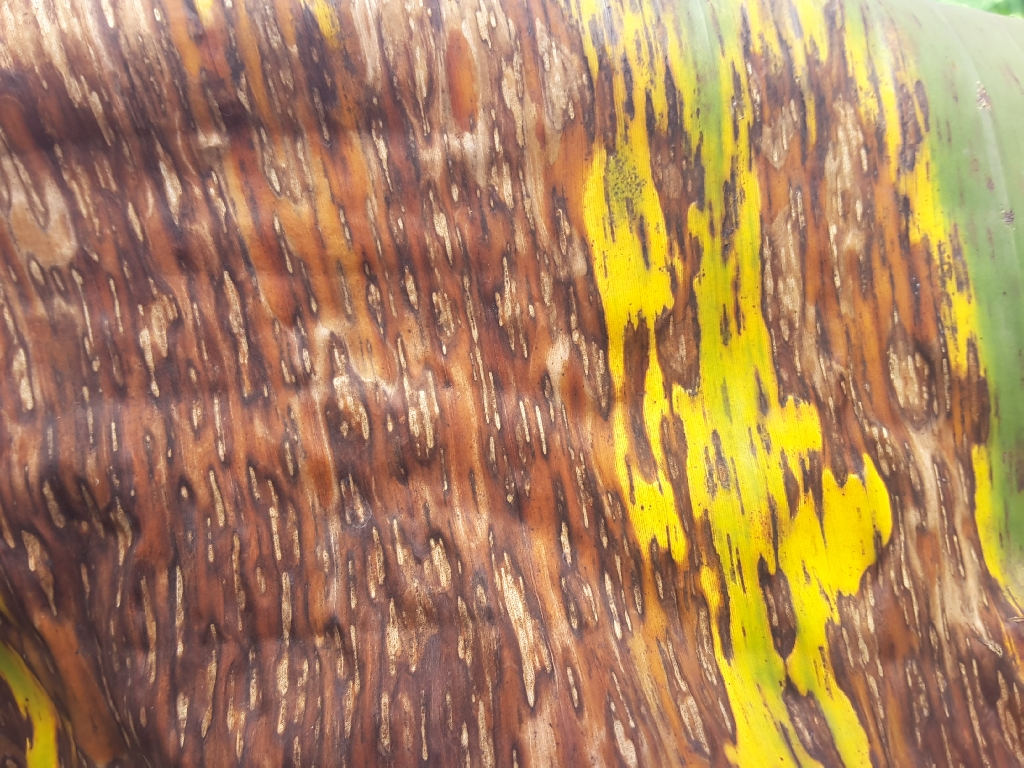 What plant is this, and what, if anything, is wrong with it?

banana, black sigatoka
